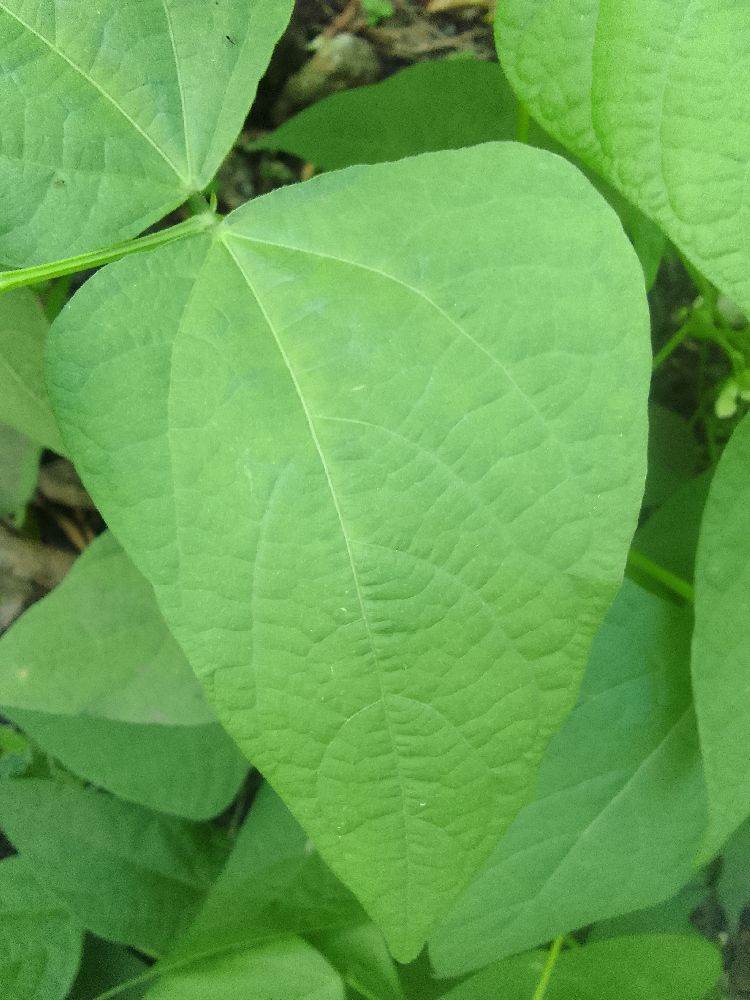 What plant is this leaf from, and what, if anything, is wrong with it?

common bean, healthy
